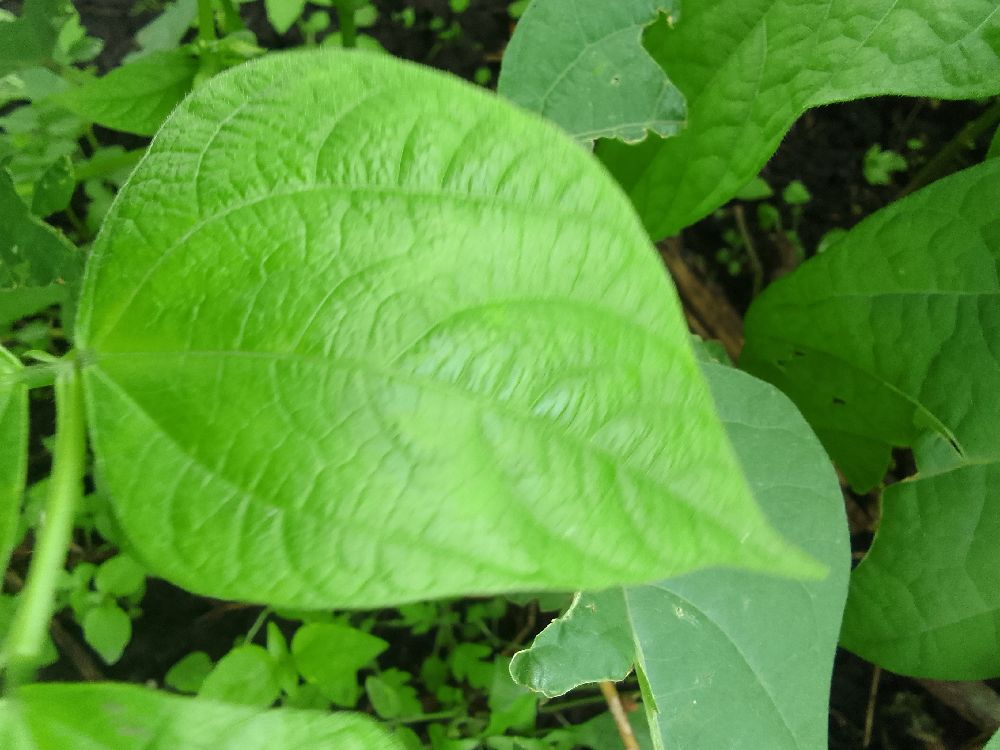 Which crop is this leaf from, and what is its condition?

common bean, healthy
